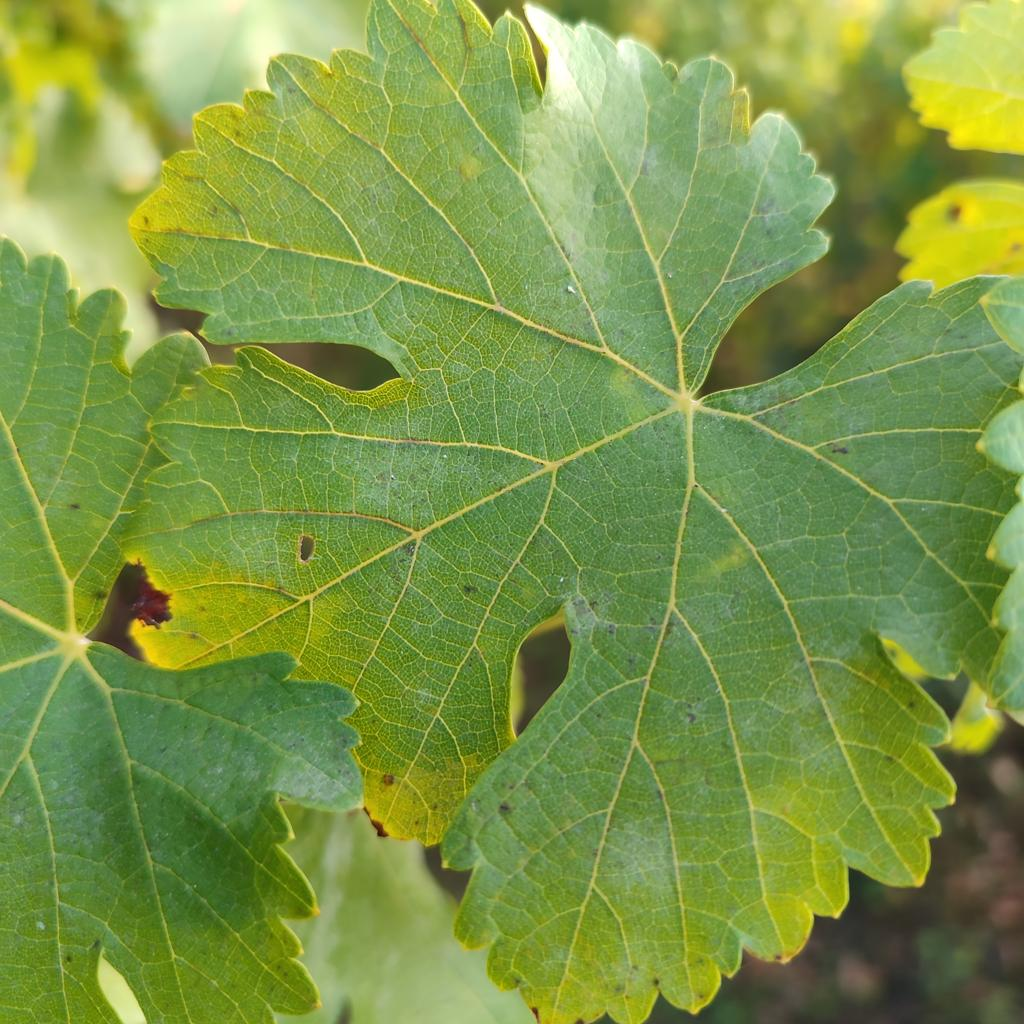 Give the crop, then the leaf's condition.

grapevine, powdery mildew
